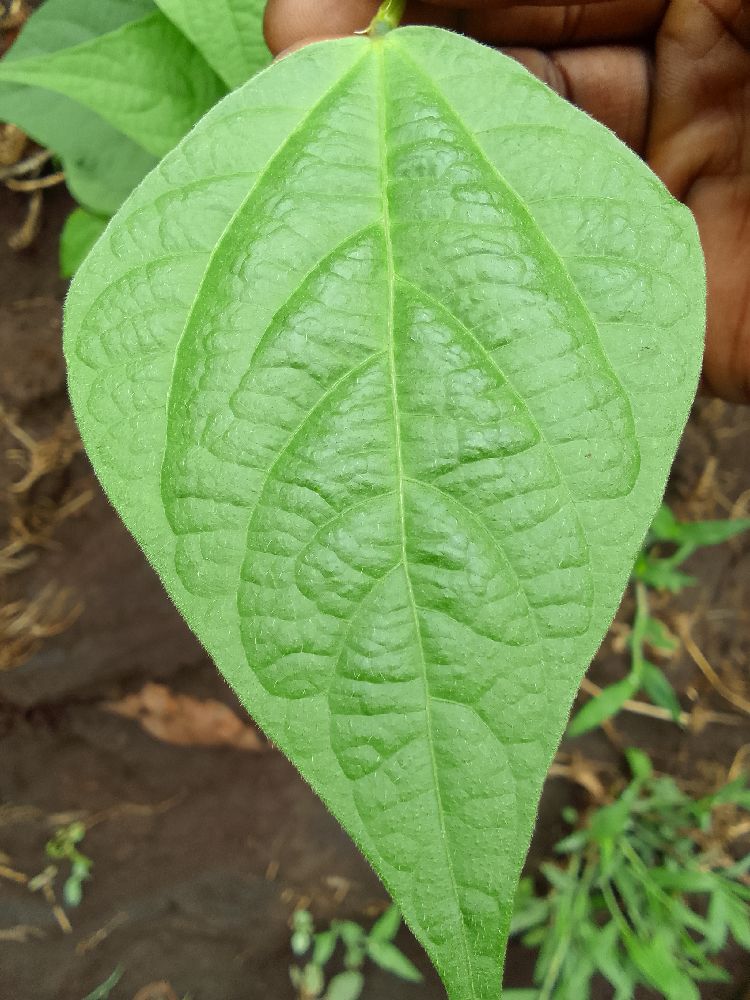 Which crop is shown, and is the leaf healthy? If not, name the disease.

common bean, healthy
